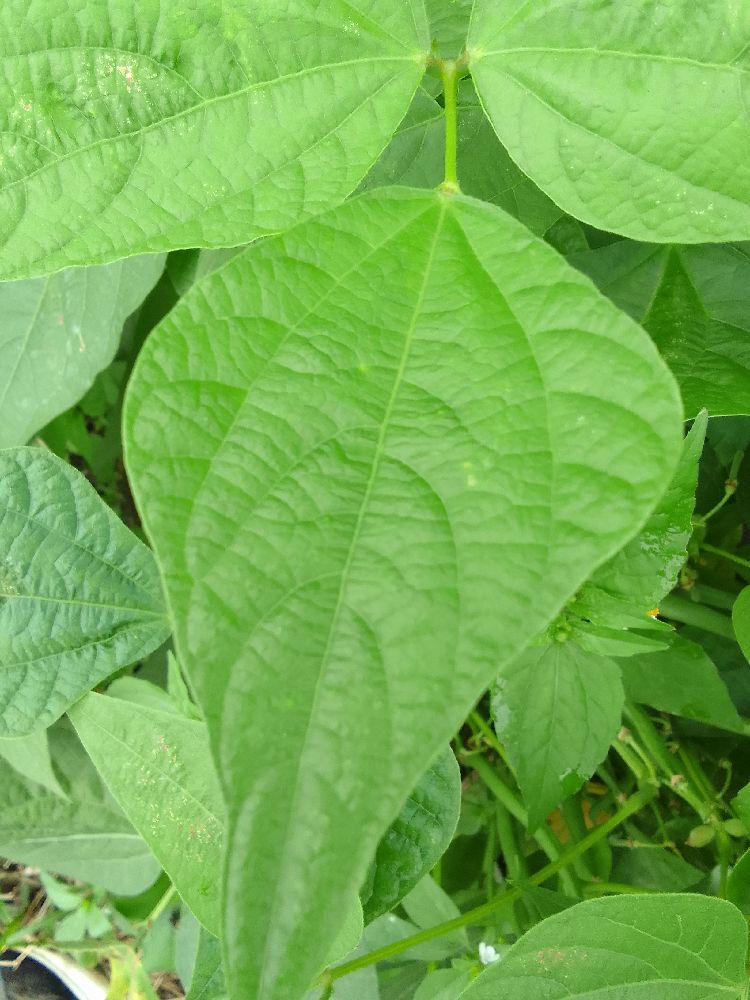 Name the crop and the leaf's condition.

common bean, healthy
